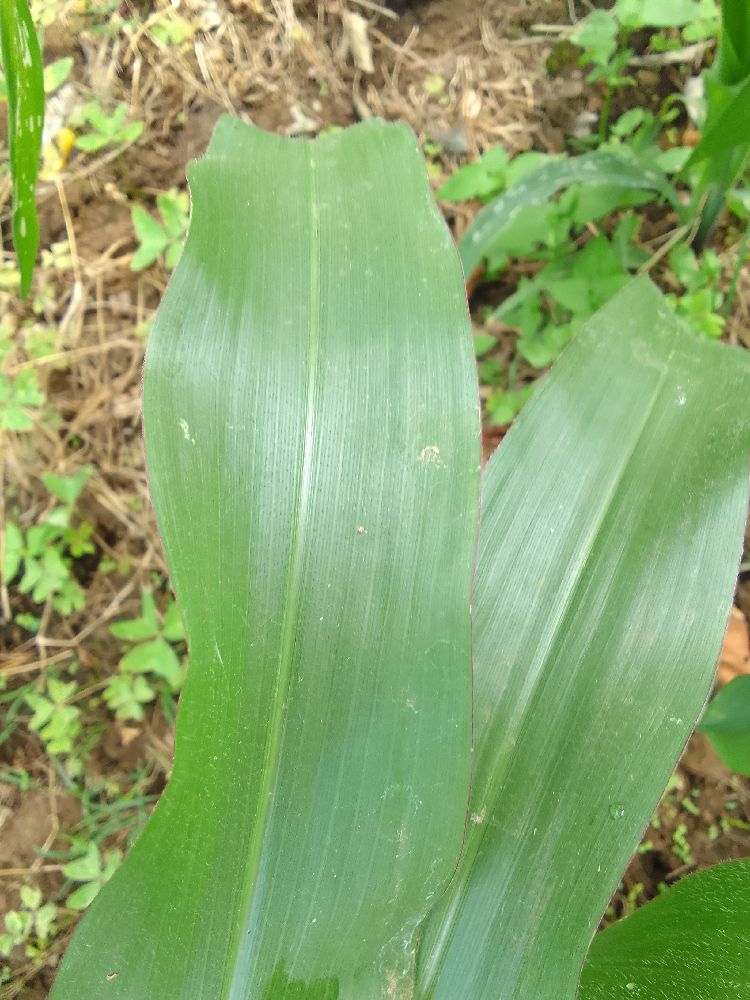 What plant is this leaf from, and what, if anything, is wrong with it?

maize, healthy
